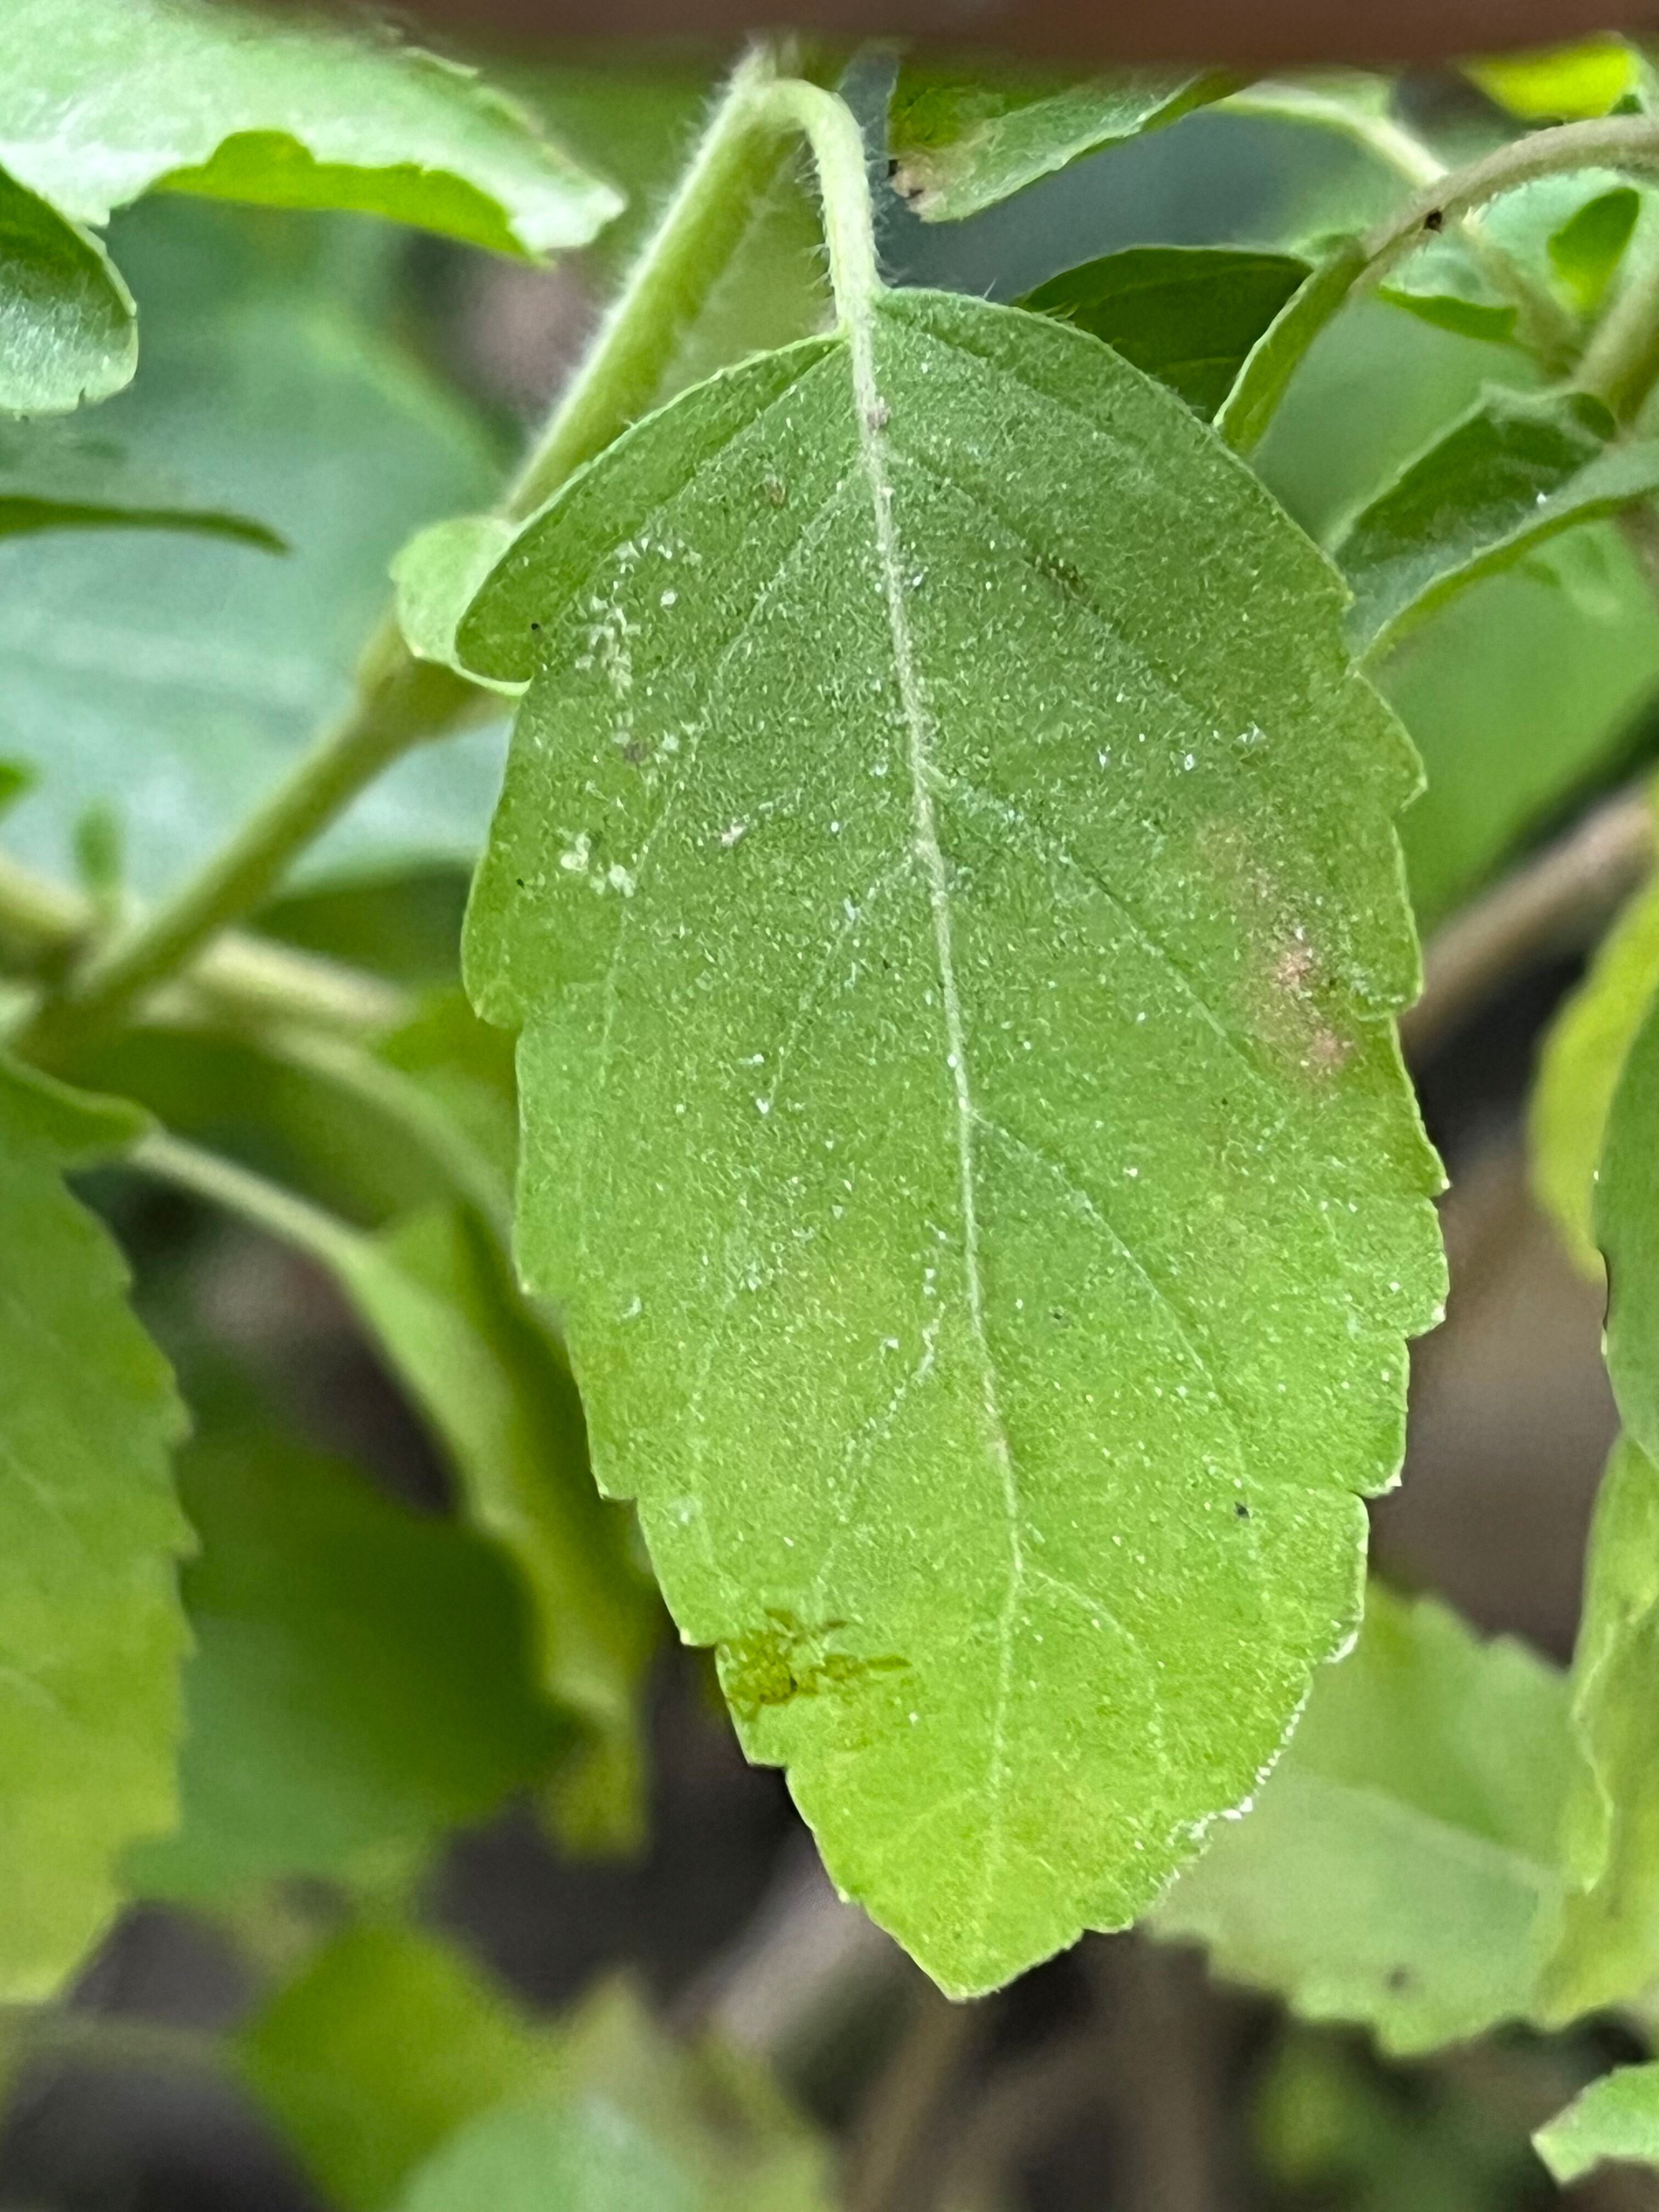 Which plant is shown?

tulshi
